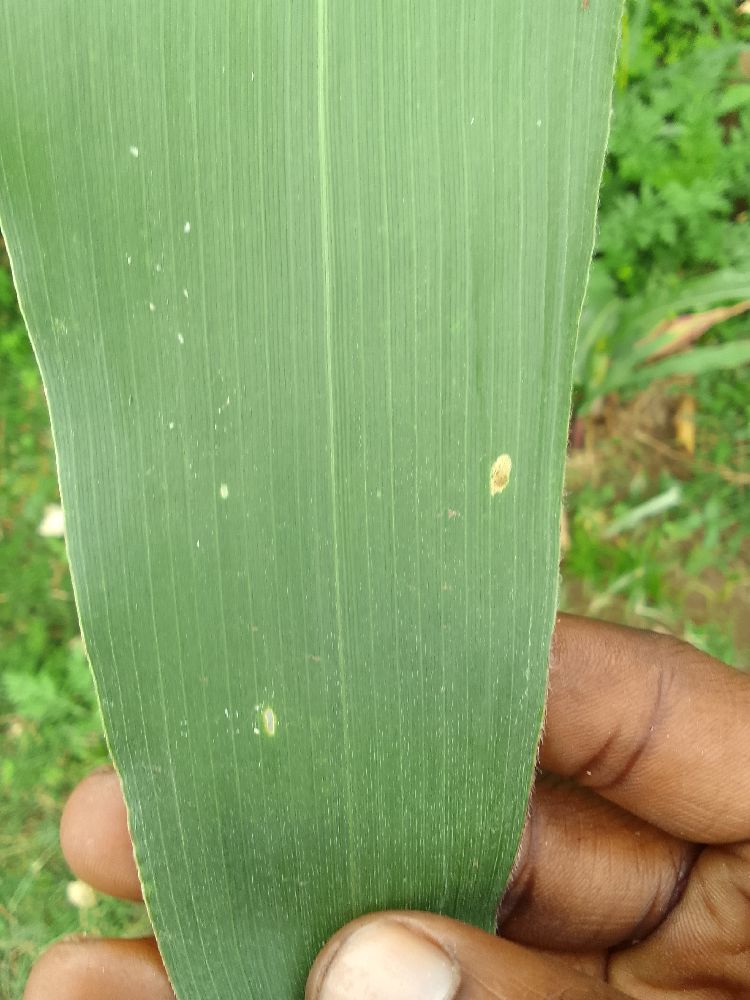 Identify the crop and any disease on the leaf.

maize, healthy
